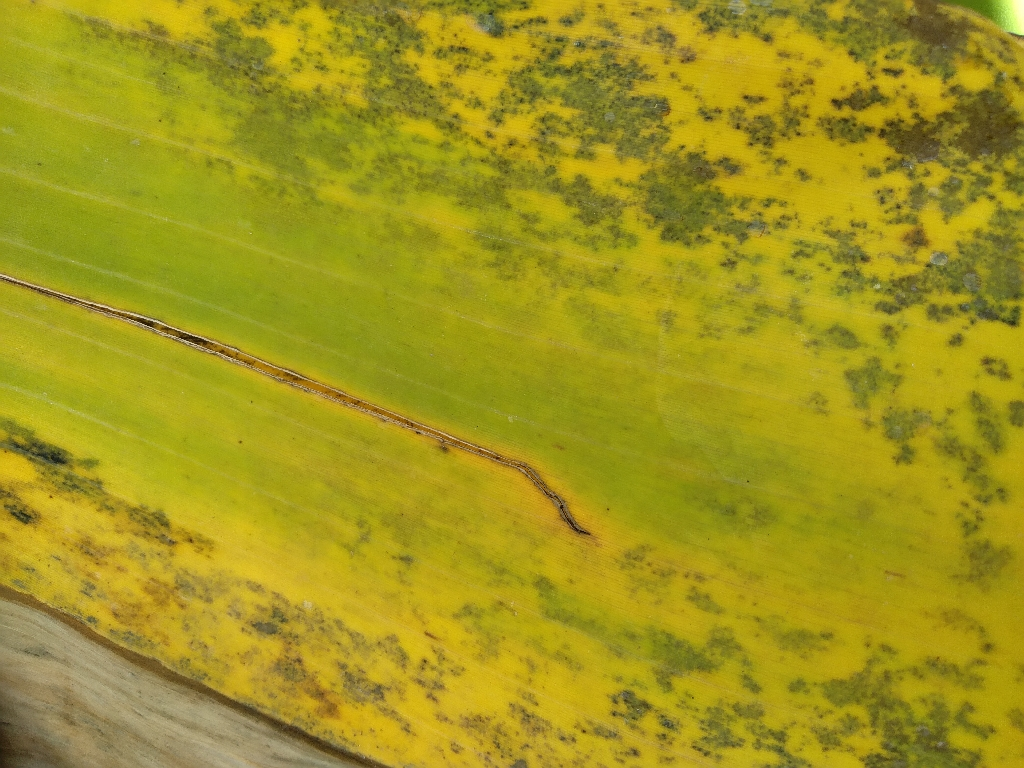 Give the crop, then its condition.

banana, black sigatoka
